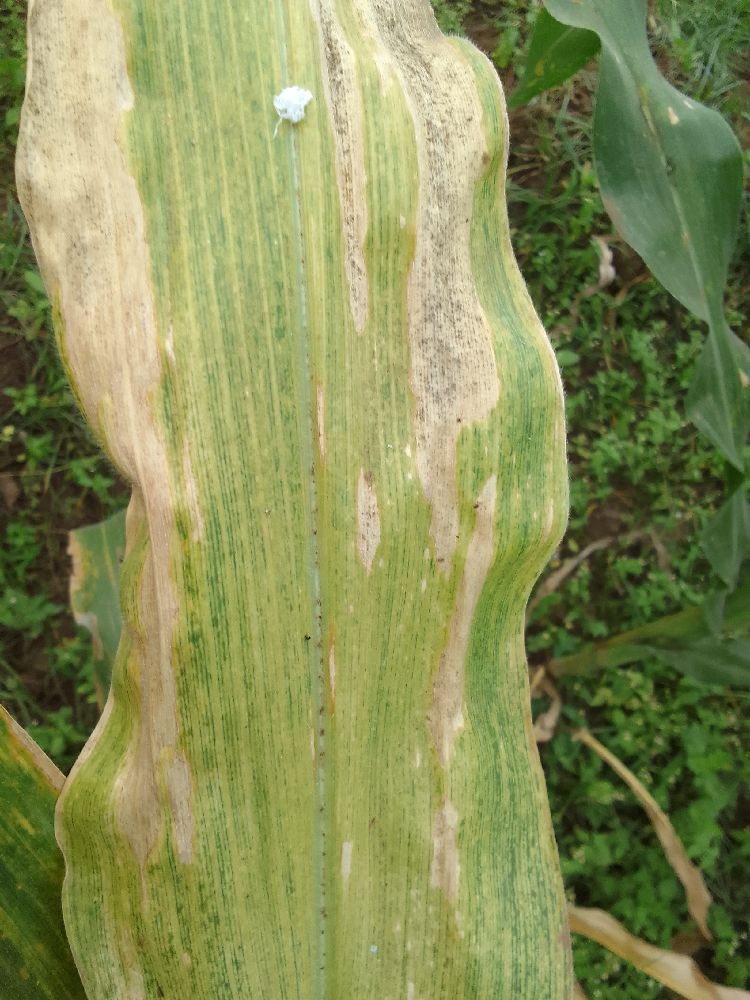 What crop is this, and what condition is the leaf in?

maize, maize lethal necrosis
